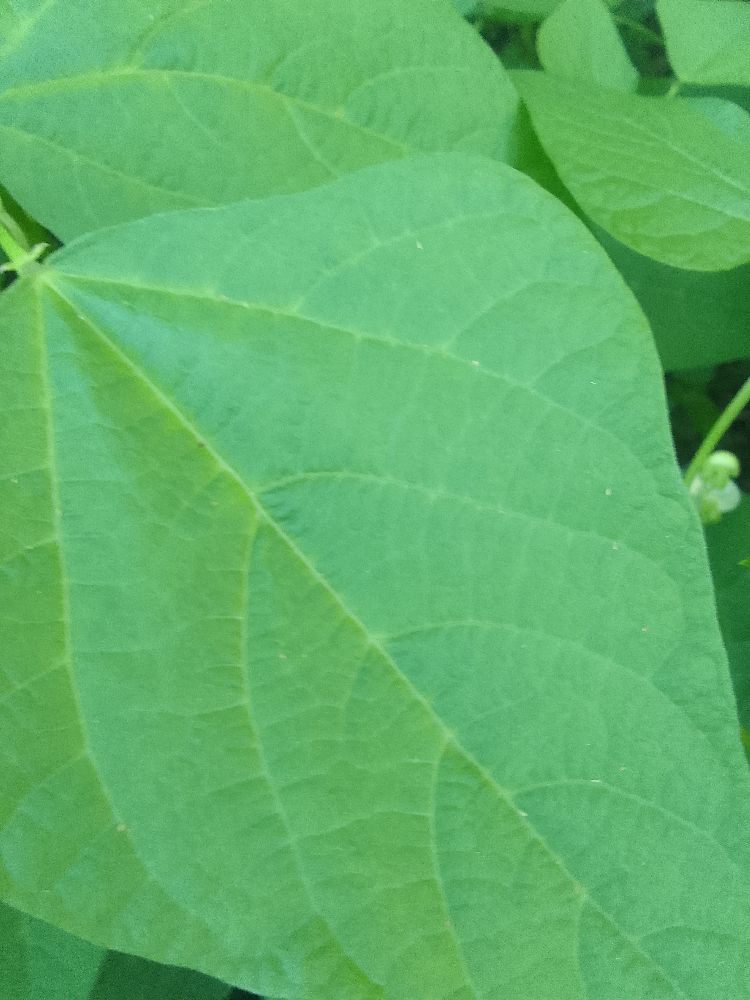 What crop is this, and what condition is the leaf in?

common bean, healthy
